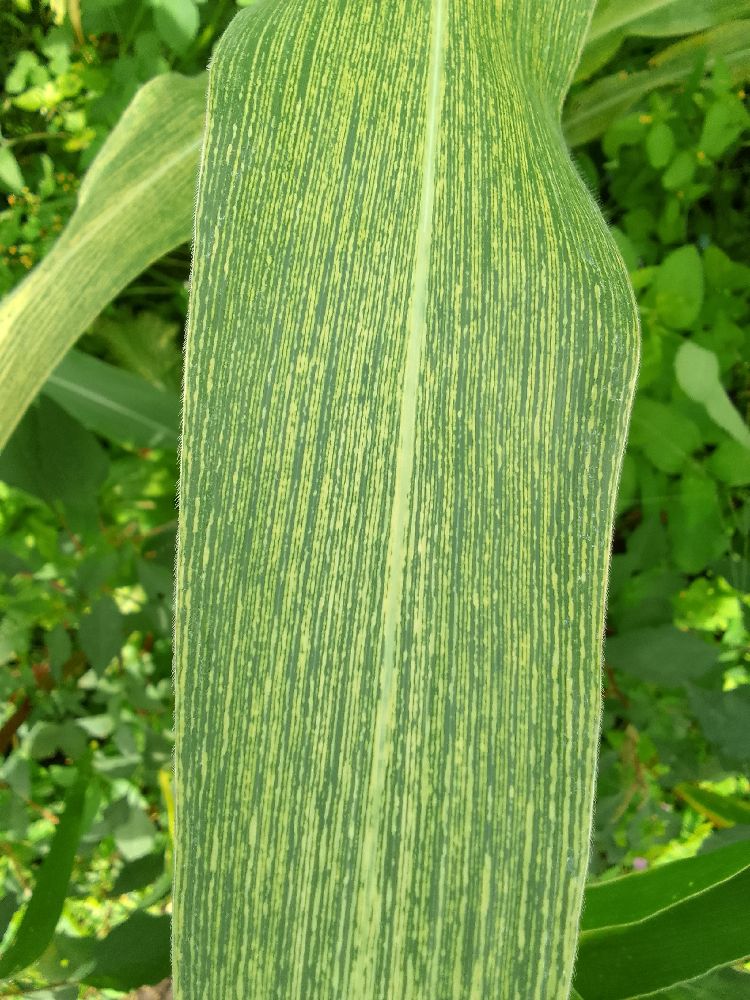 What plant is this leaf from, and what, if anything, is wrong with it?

maize, maize streak virus
